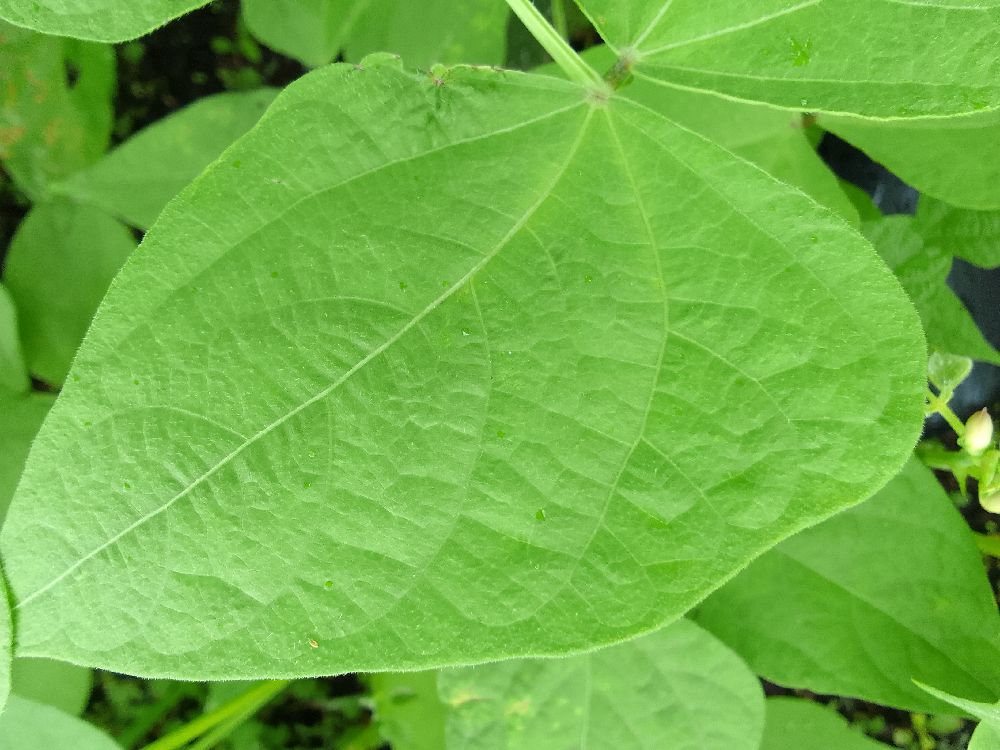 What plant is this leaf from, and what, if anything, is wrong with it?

common bean, healthy
